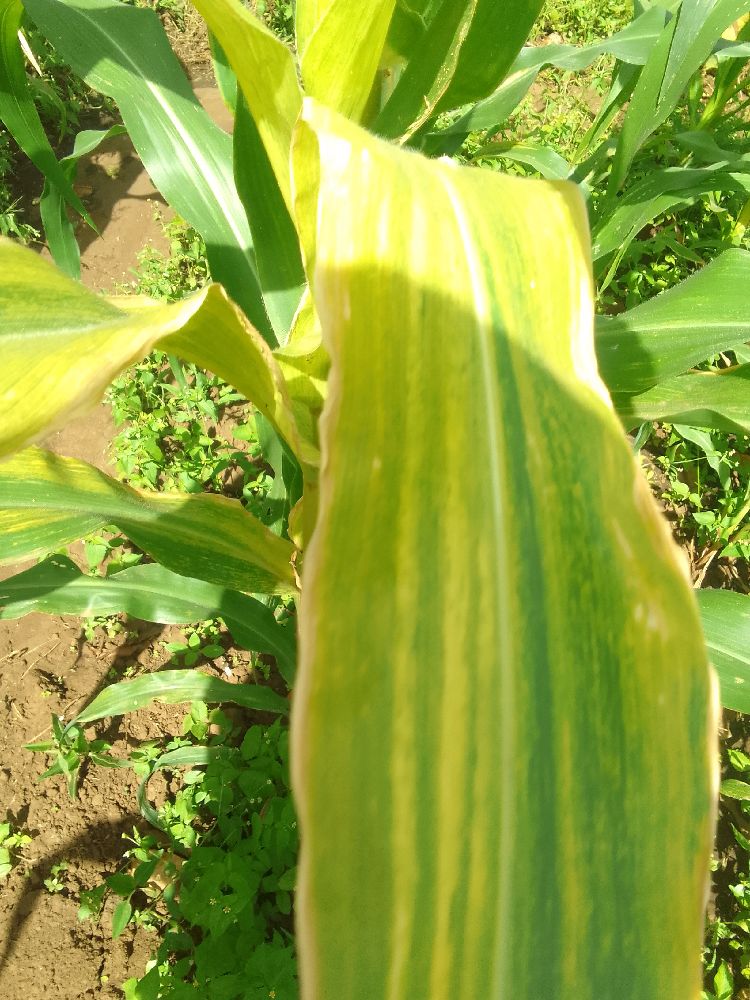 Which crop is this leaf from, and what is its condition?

maize, maize lethal necrosis
